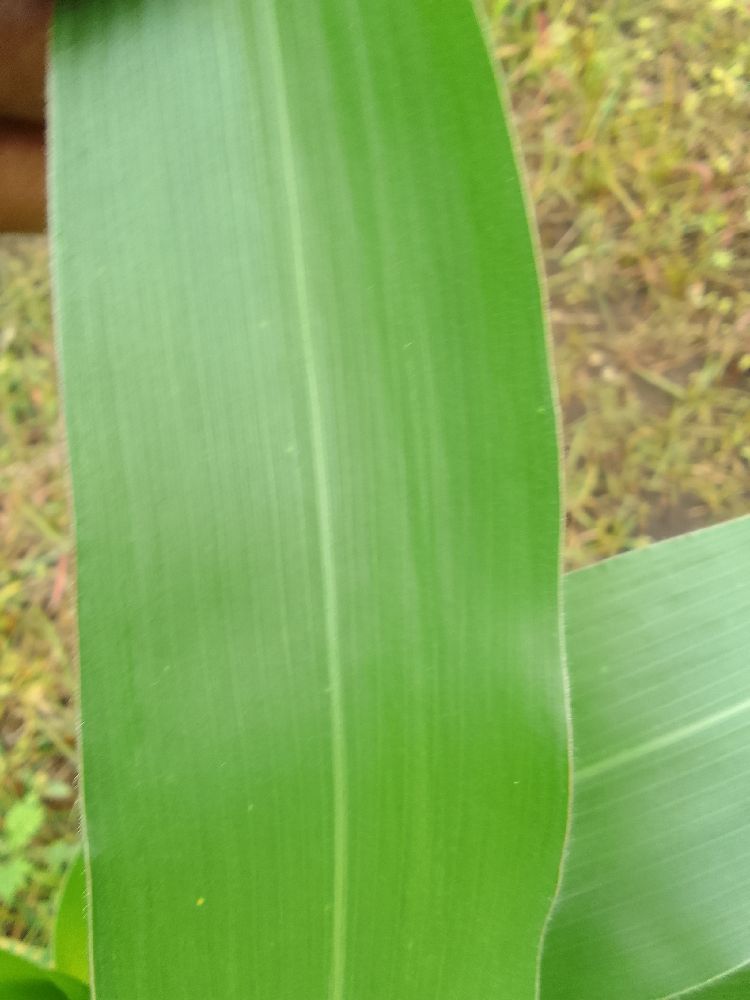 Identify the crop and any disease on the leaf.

maize, healthy
